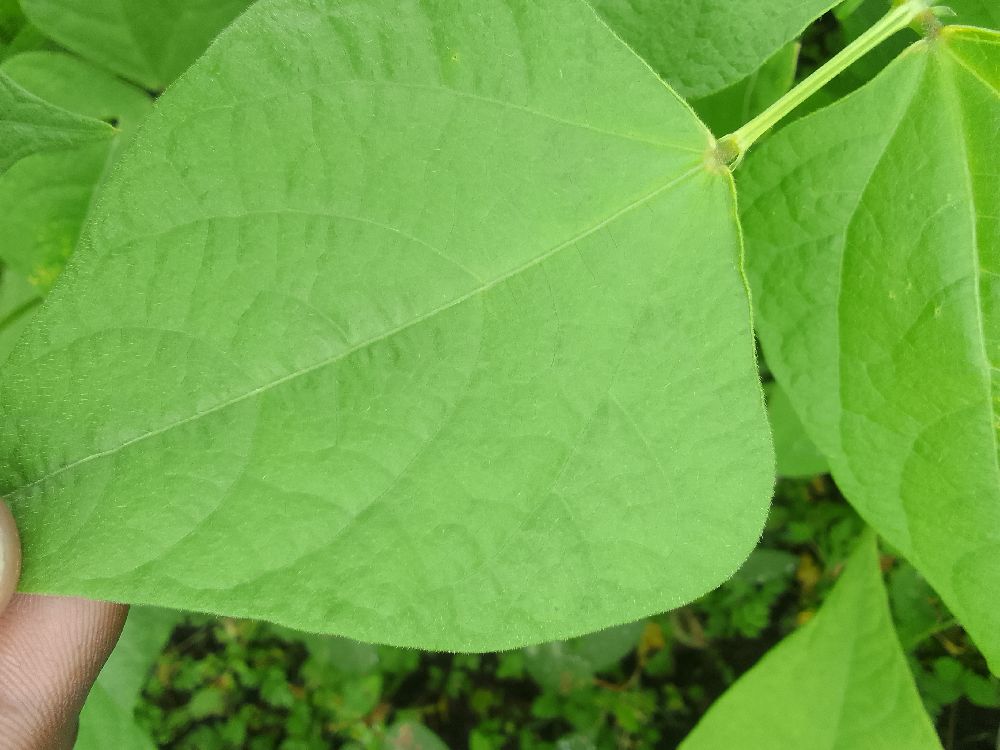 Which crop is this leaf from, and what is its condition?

common bean, healthy
